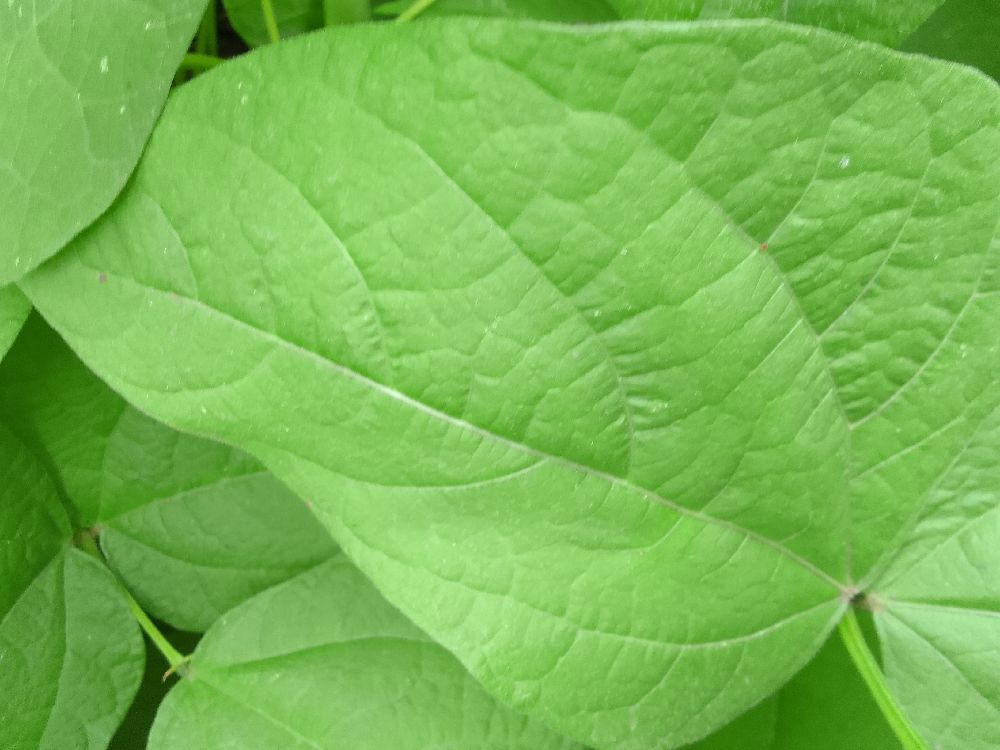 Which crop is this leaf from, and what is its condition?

common bean, healthy
